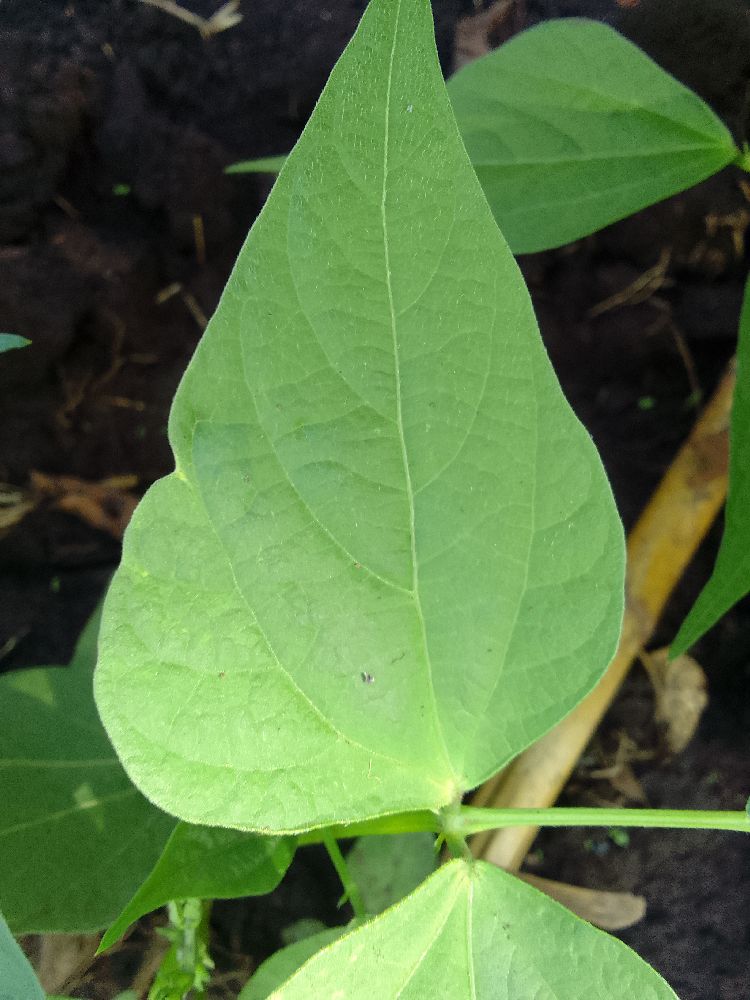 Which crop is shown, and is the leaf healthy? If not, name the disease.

common bean, healthy
